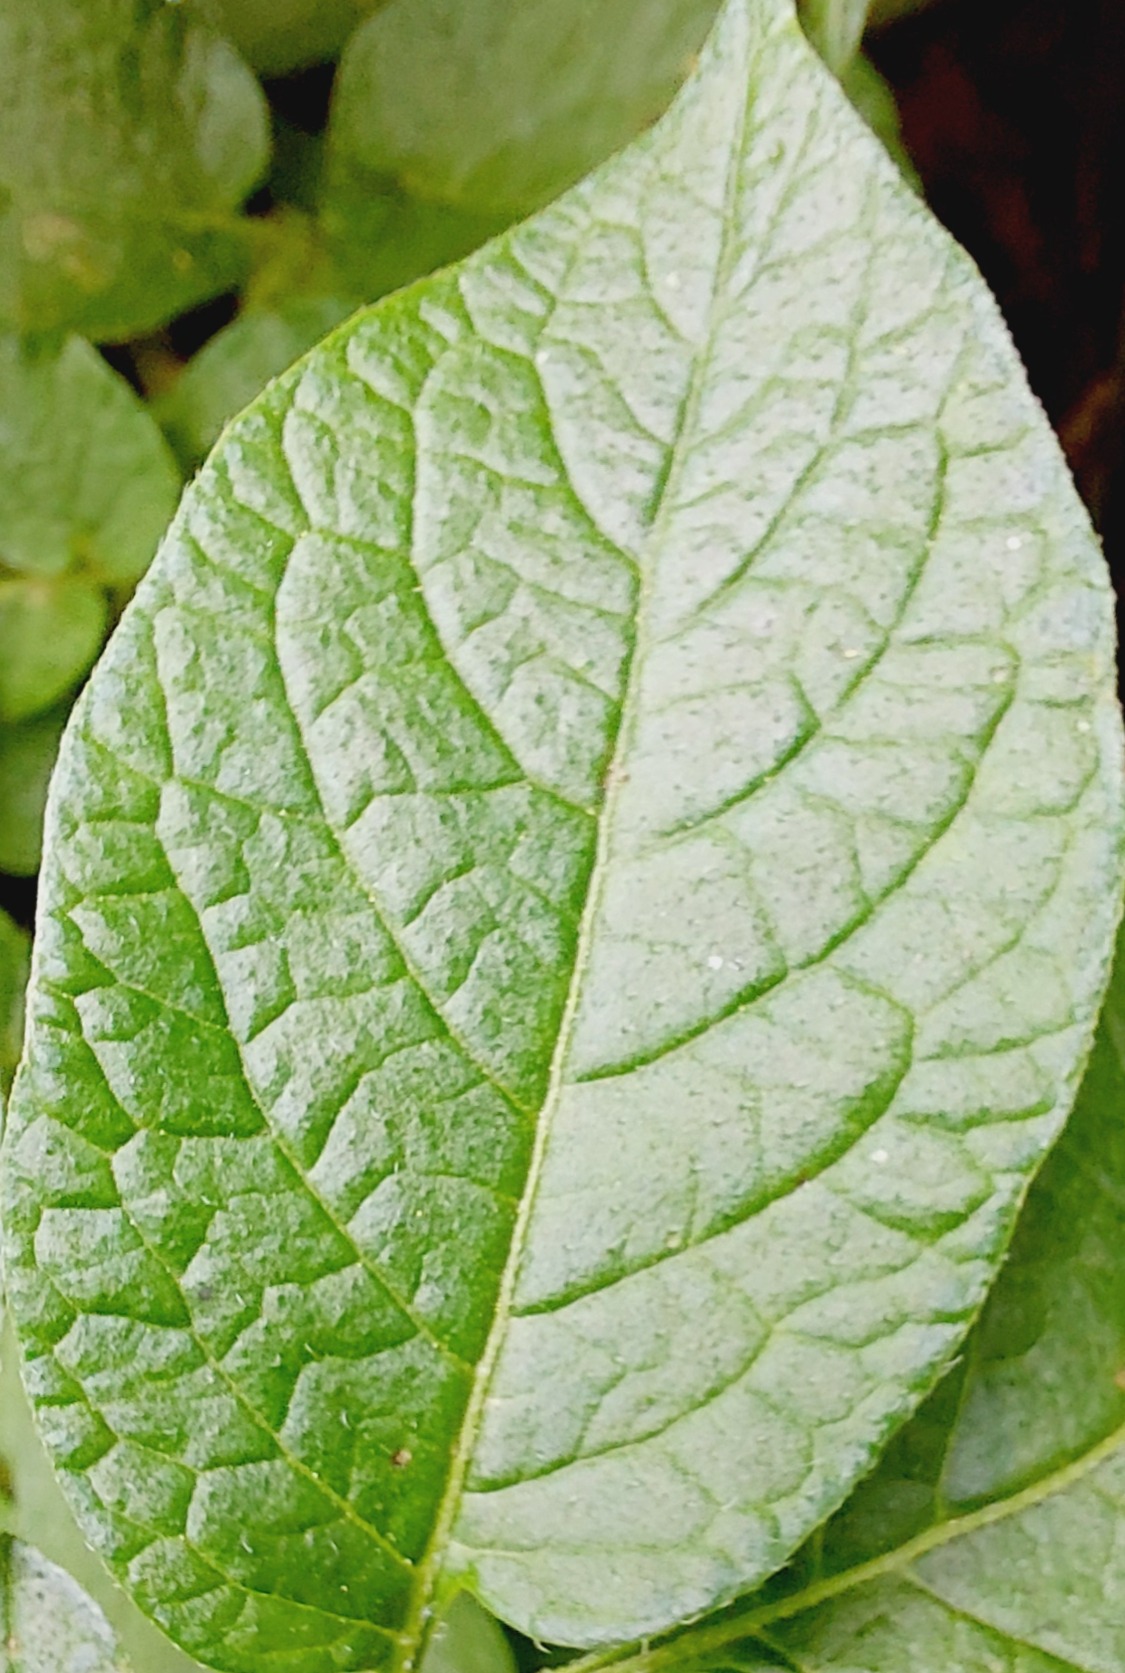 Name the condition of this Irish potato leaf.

healthy
